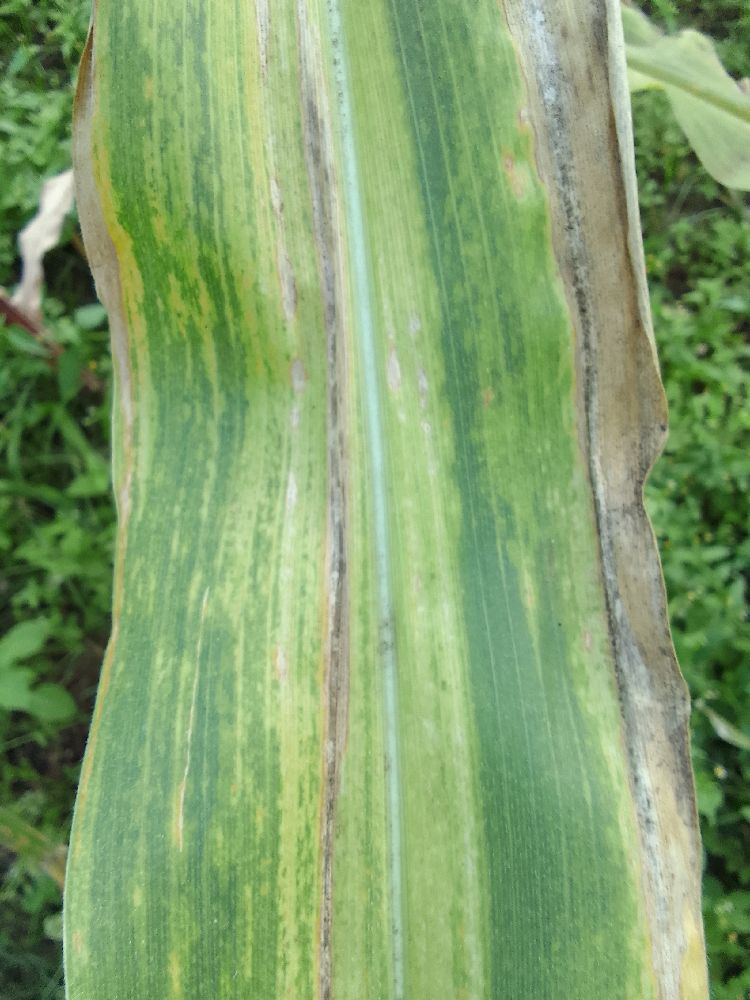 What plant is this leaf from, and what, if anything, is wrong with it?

maize, maize lethal necrosis
